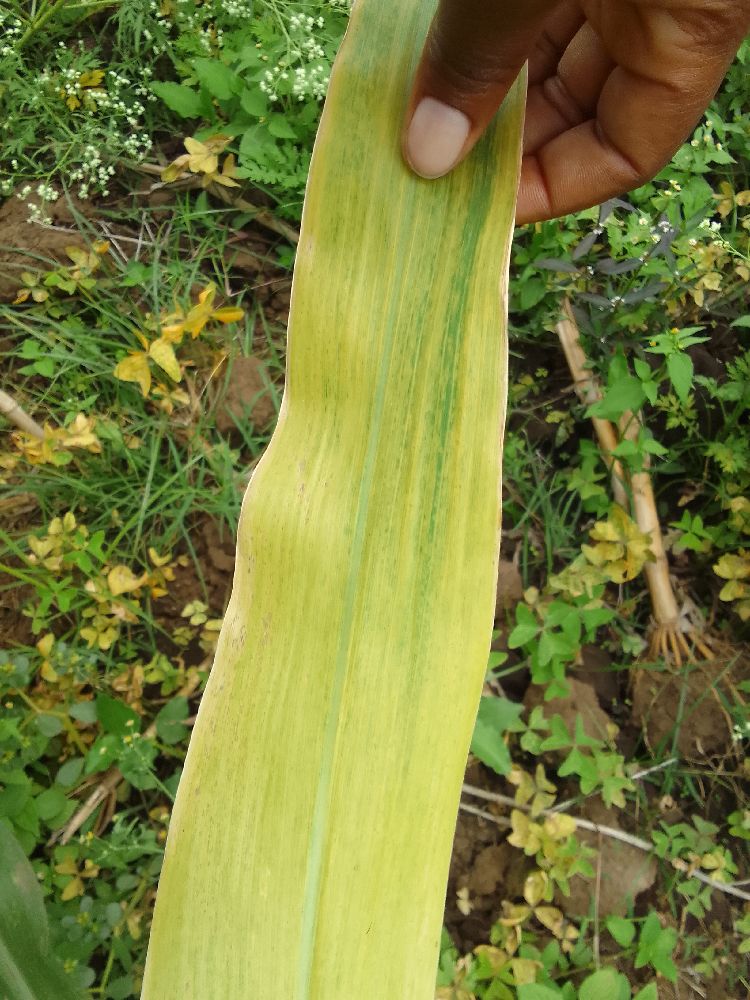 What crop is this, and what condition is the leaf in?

maize, maize lethal necrosis
